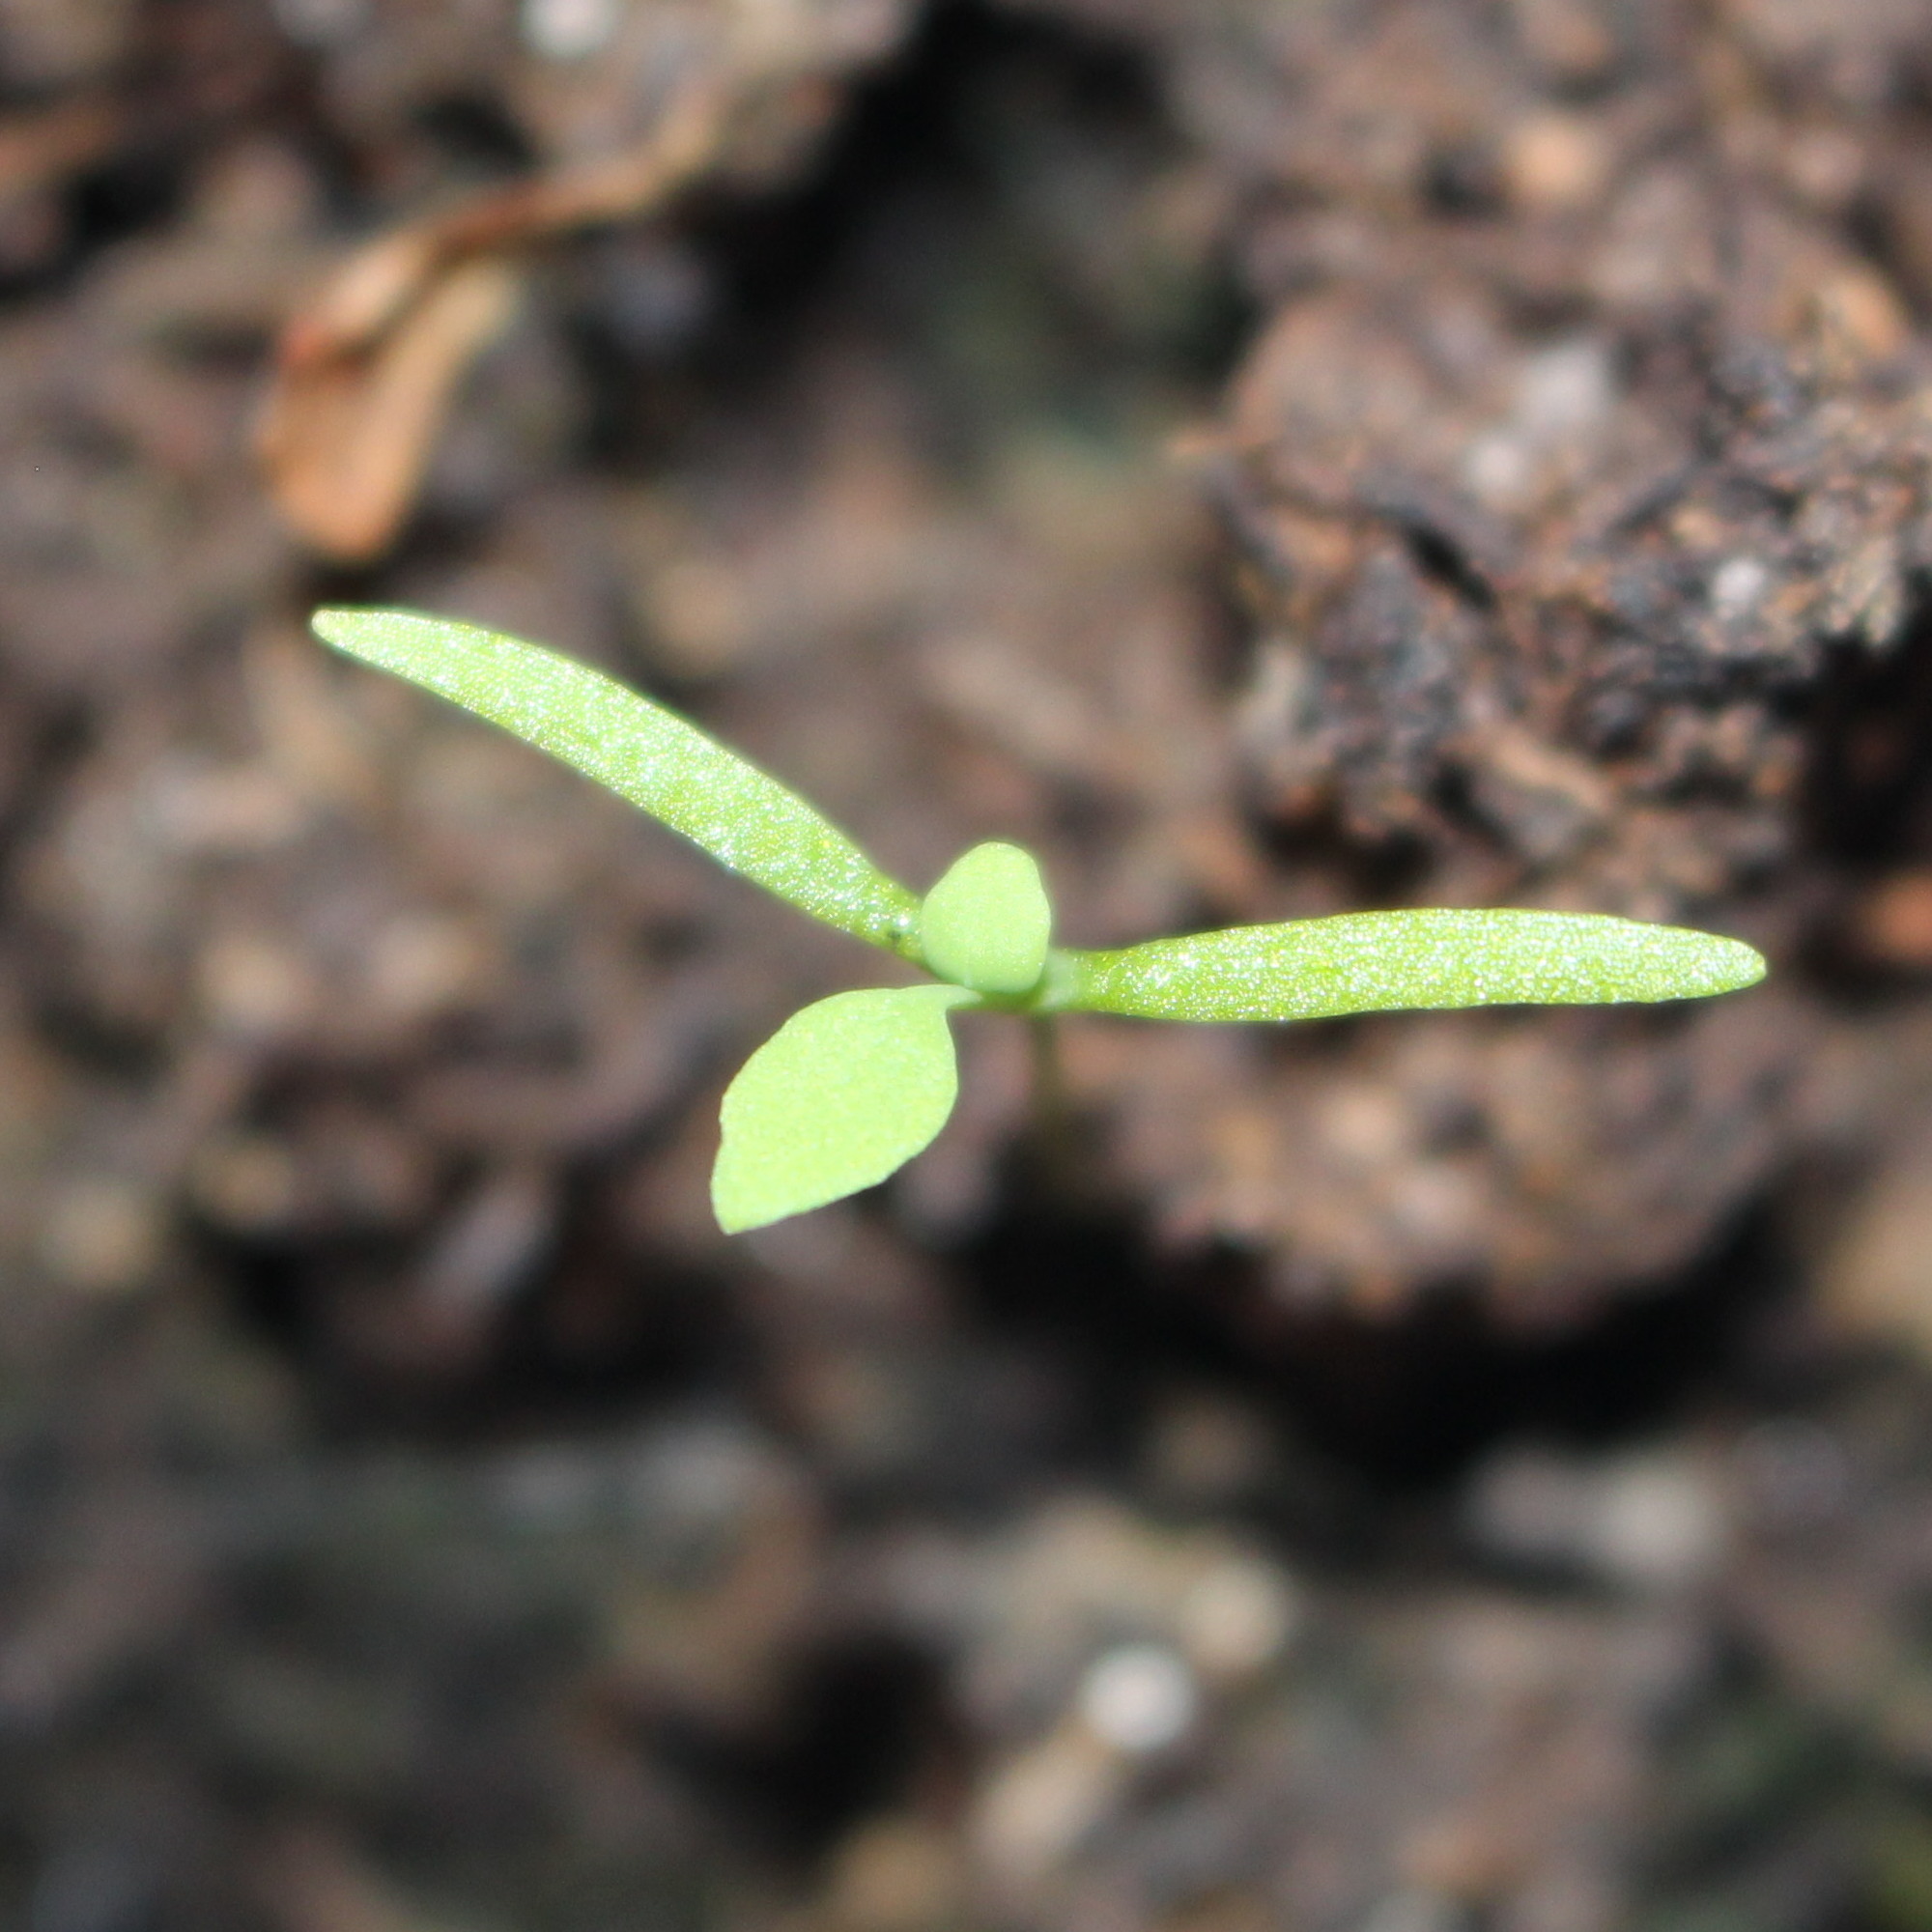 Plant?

Papaver rhoeas
